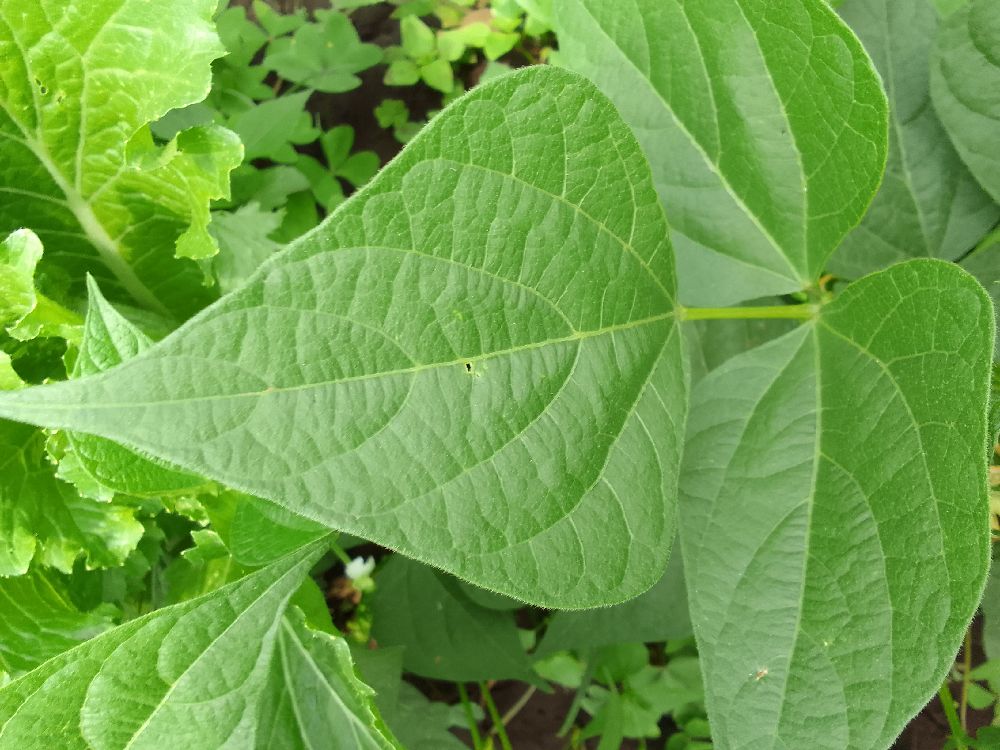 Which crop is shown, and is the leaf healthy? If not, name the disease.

common bean, healthy
